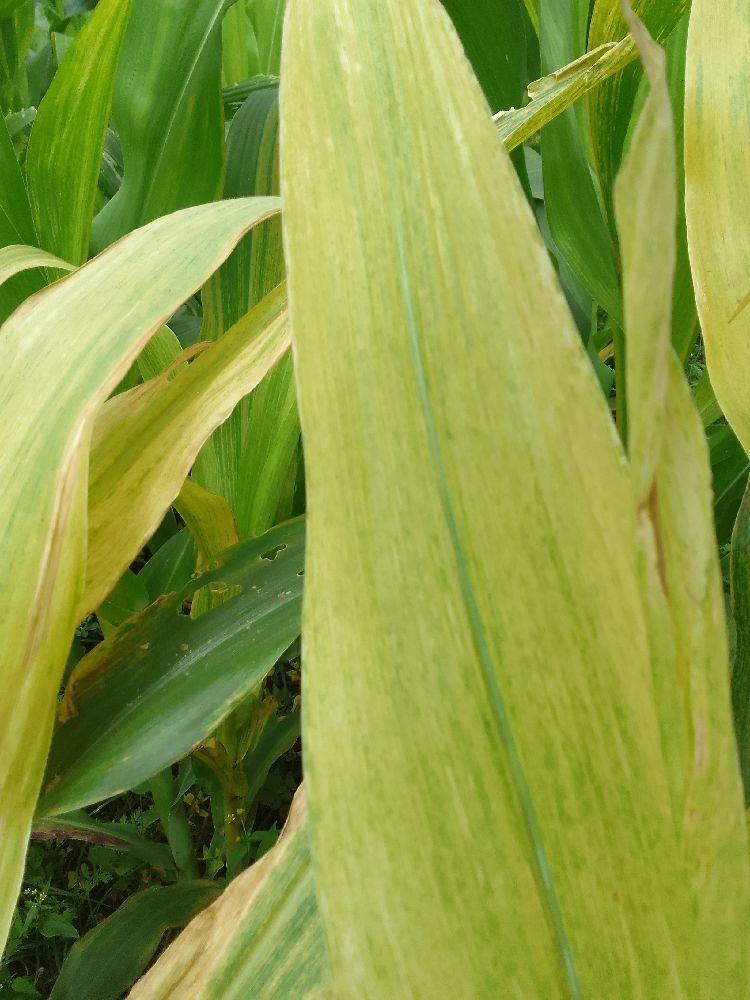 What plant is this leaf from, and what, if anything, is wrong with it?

maize, maize lethal necrosis
